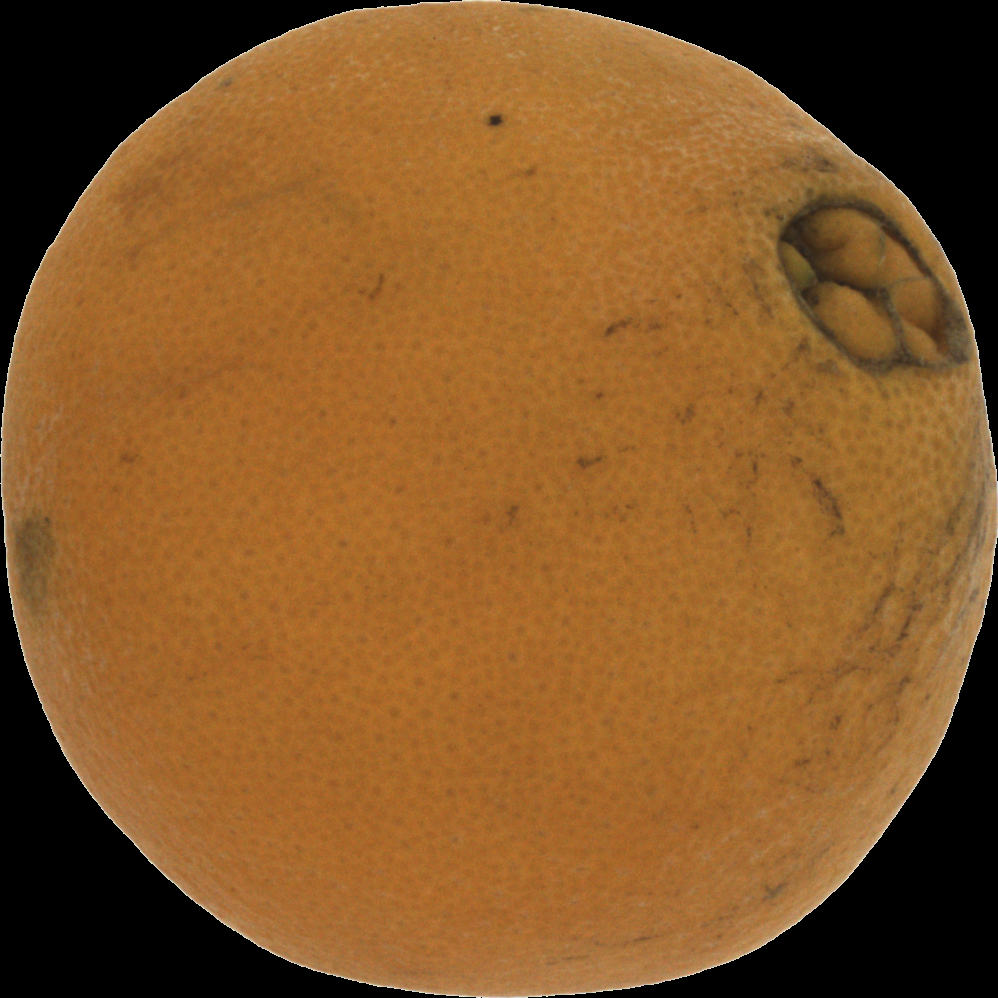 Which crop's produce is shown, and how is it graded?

orange, bad
